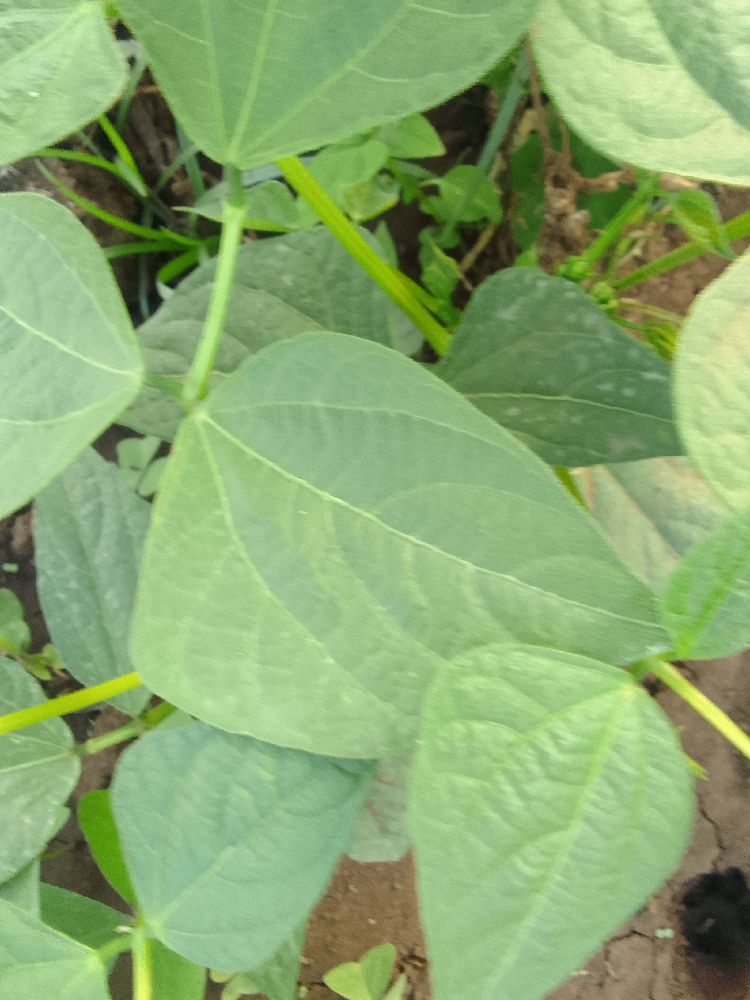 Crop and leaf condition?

common bean, healthy
